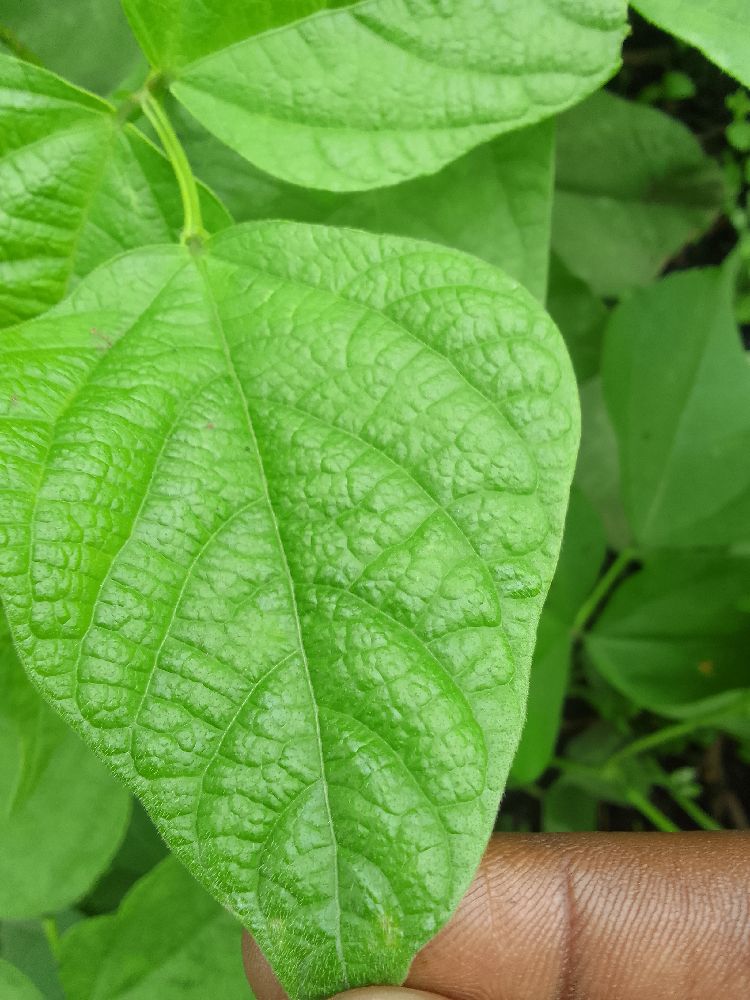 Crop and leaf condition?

common bean, healthy
